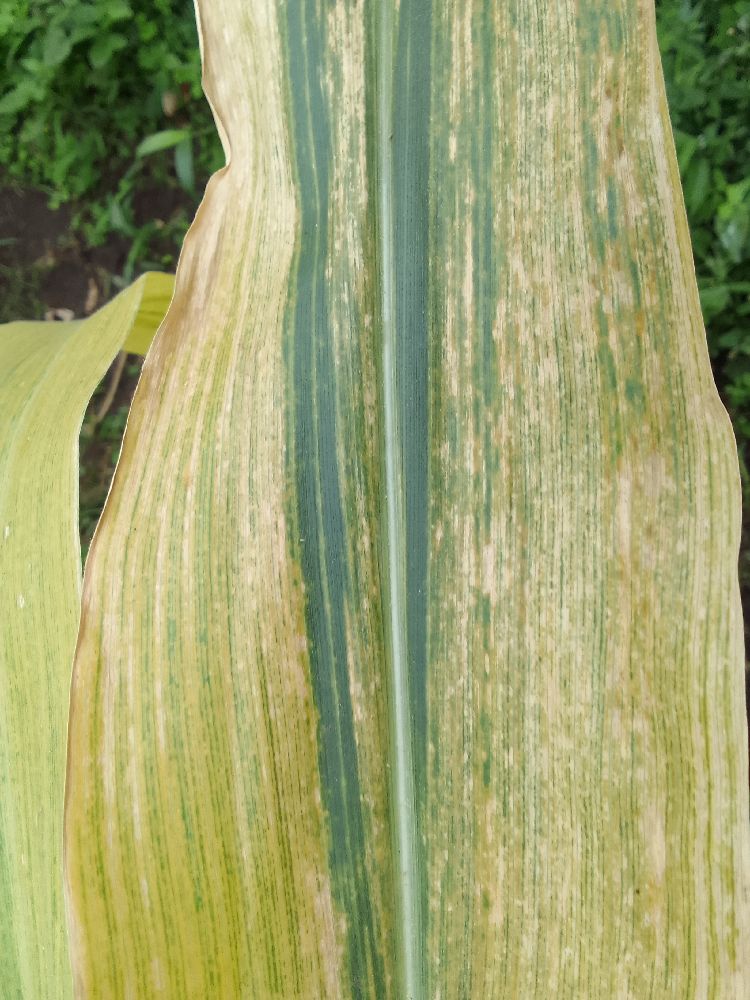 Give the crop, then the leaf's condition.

maize, maize lethal necrosis
